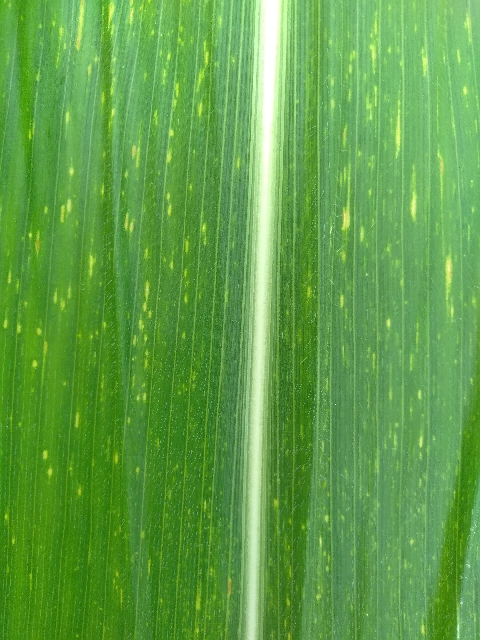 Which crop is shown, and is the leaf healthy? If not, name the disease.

maize, maize streak virus
